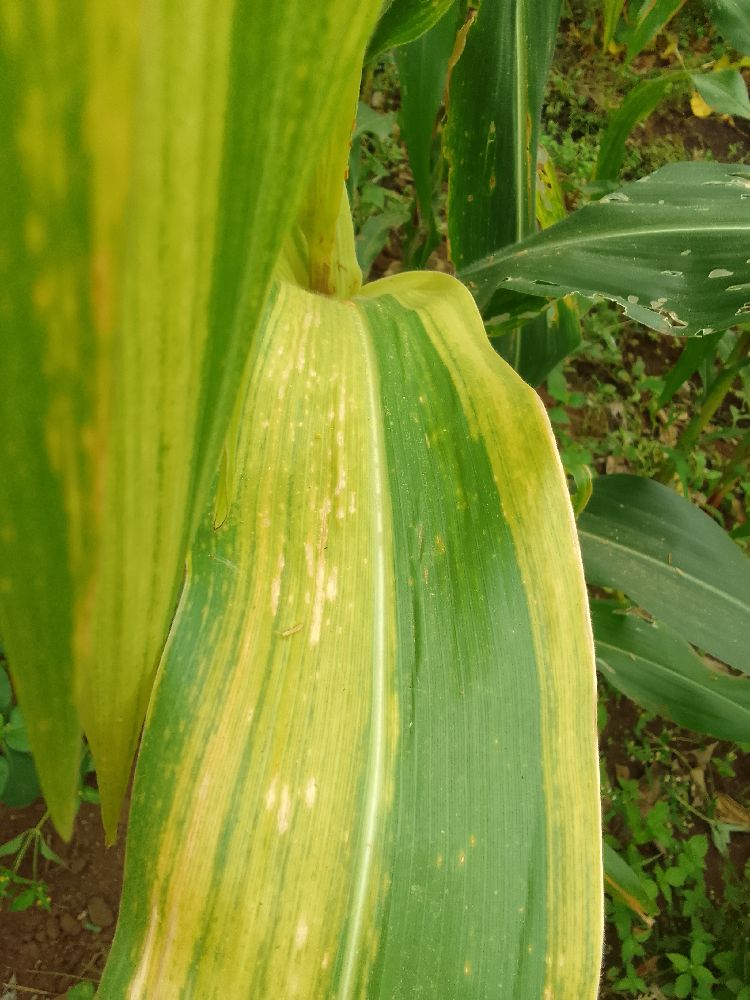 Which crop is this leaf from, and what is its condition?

maize, maize lethal necrosis
